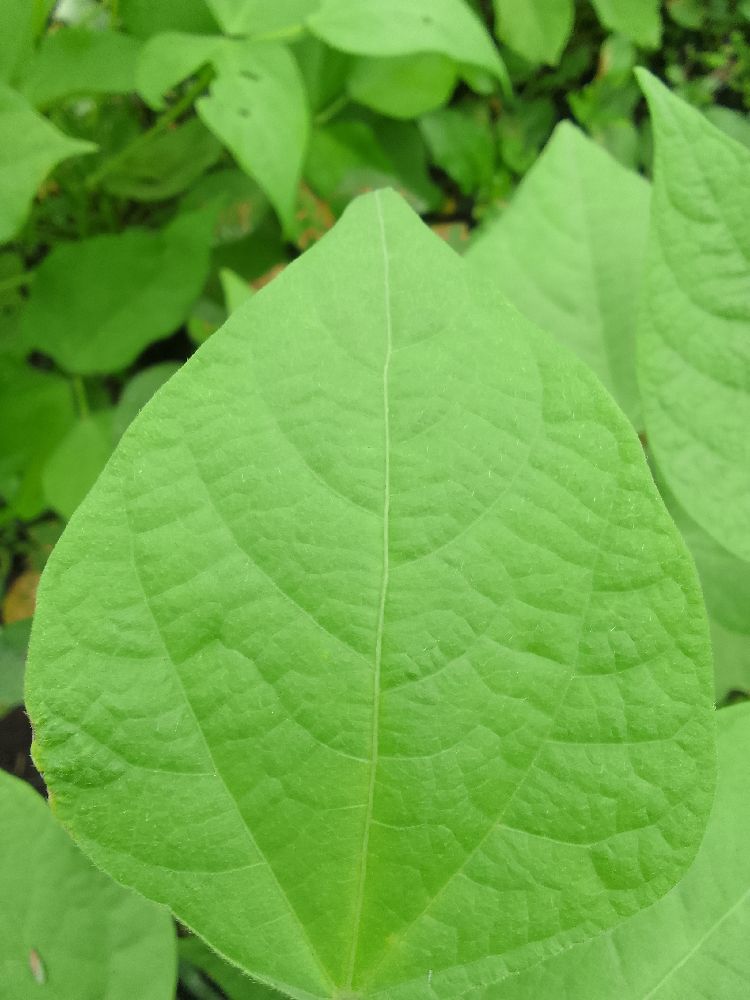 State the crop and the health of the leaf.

common bean, healthy
